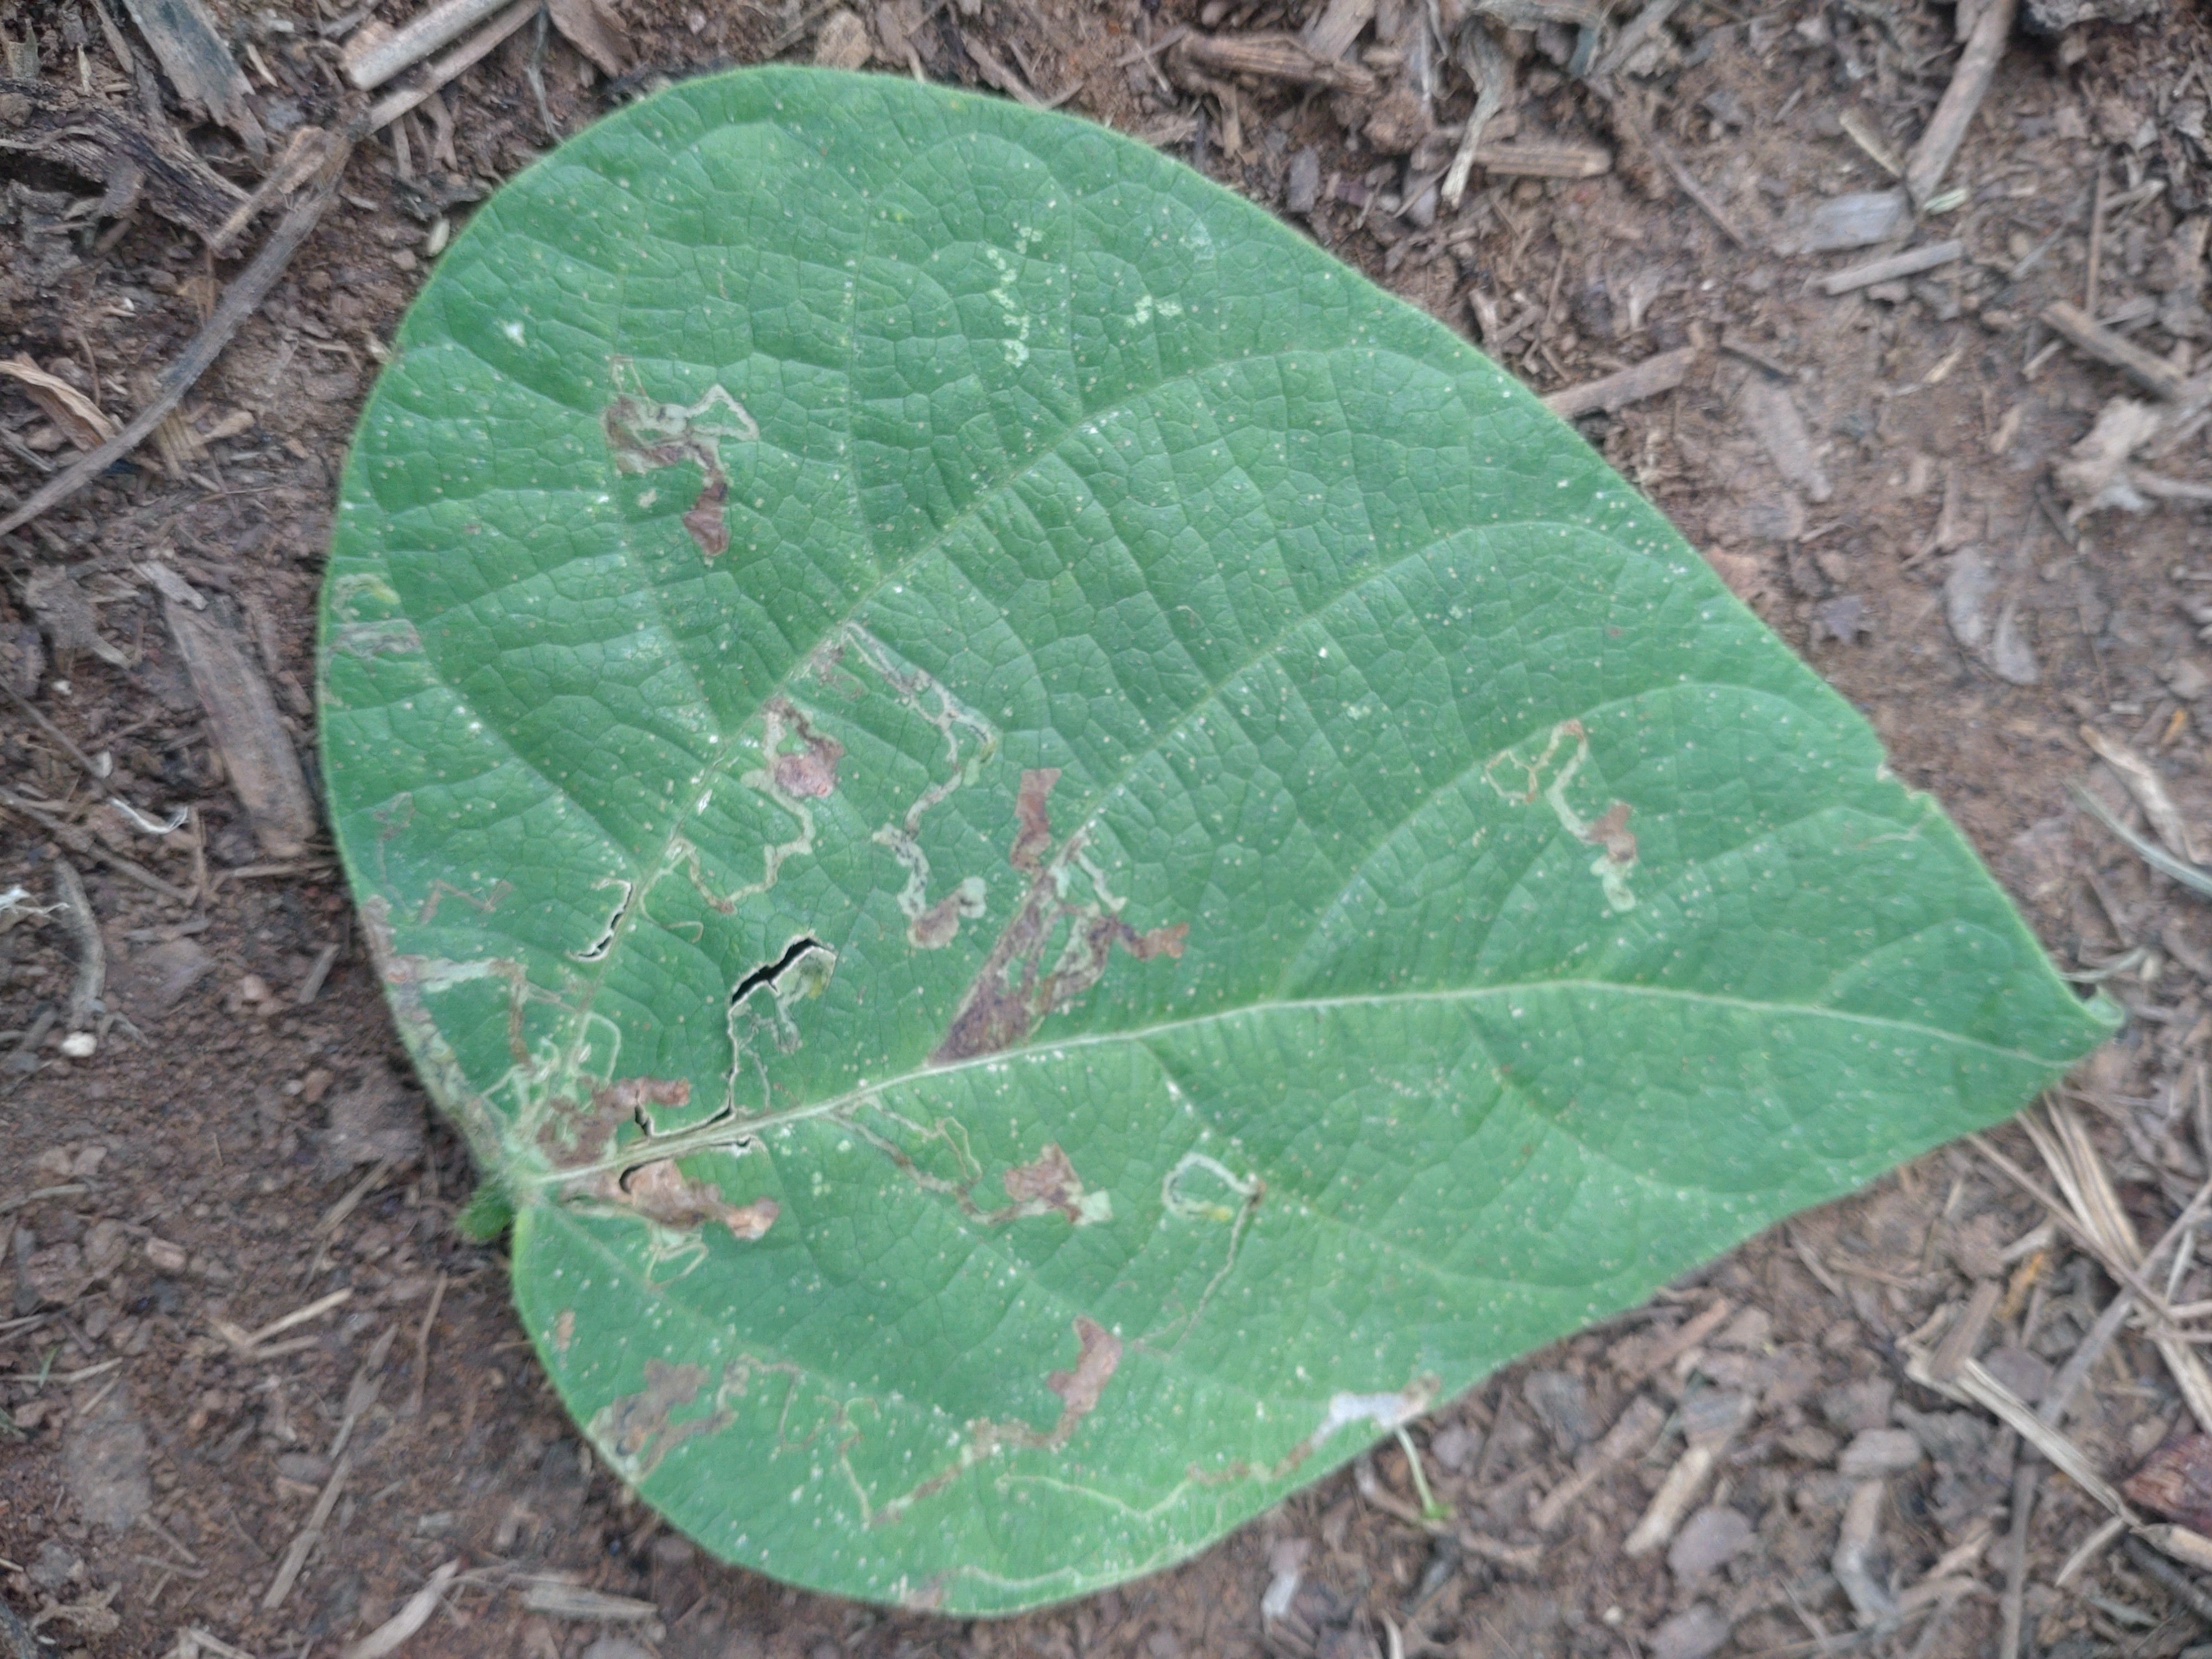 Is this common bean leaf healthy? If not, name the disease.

anthracnose
